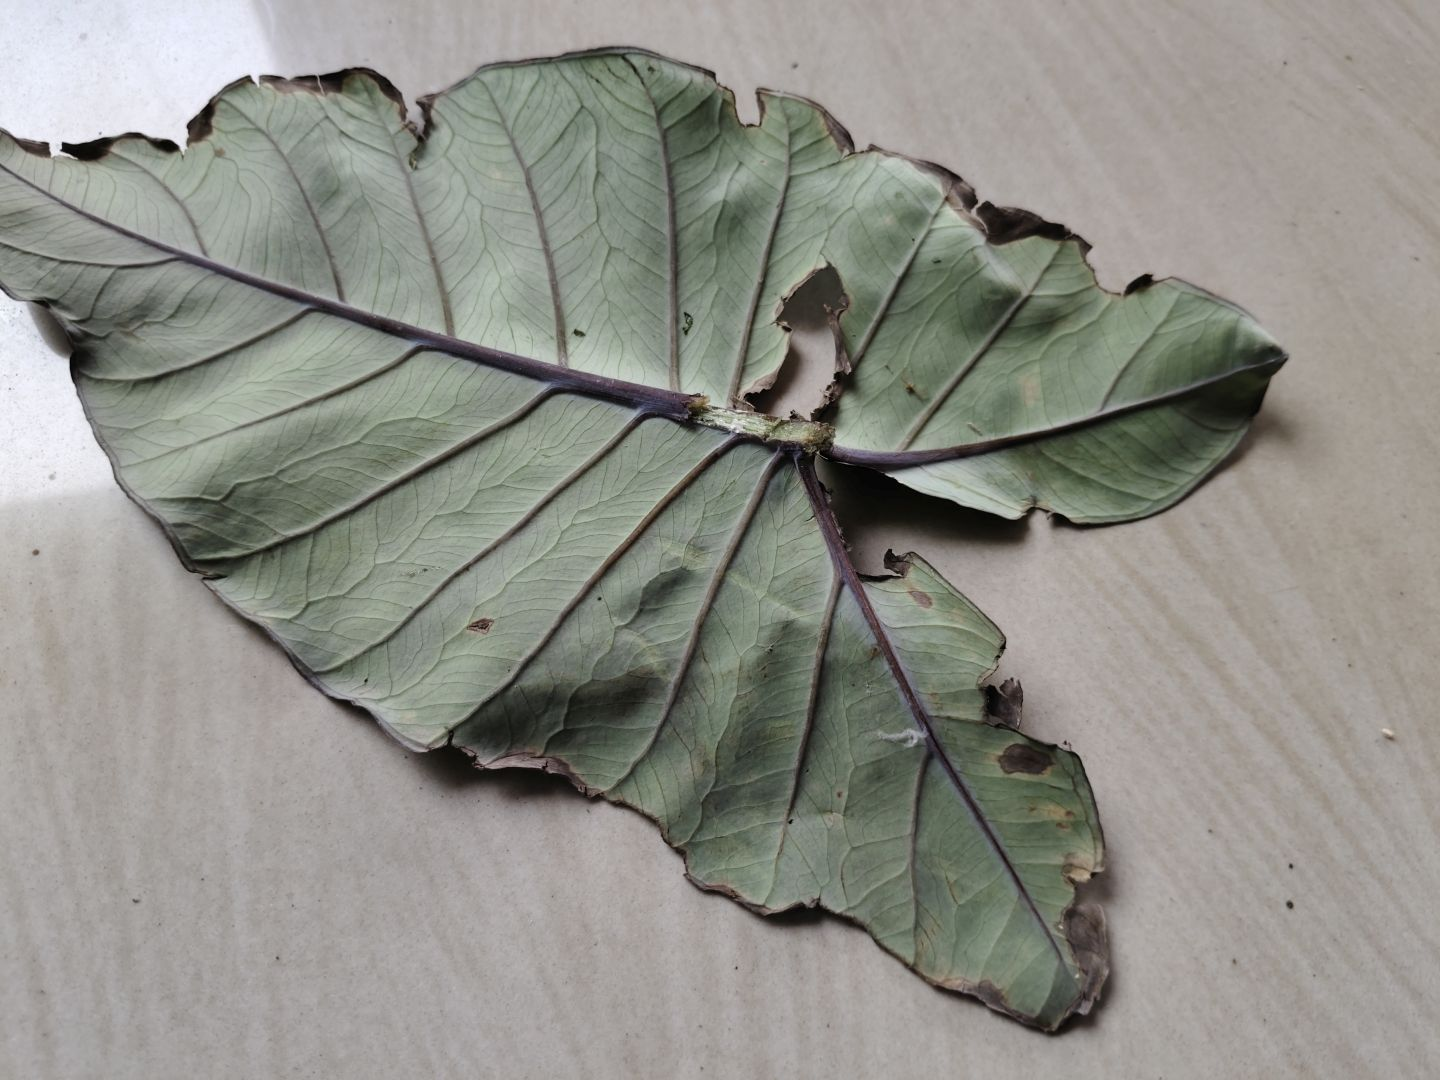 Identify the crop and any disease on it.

taro, leaf blight
